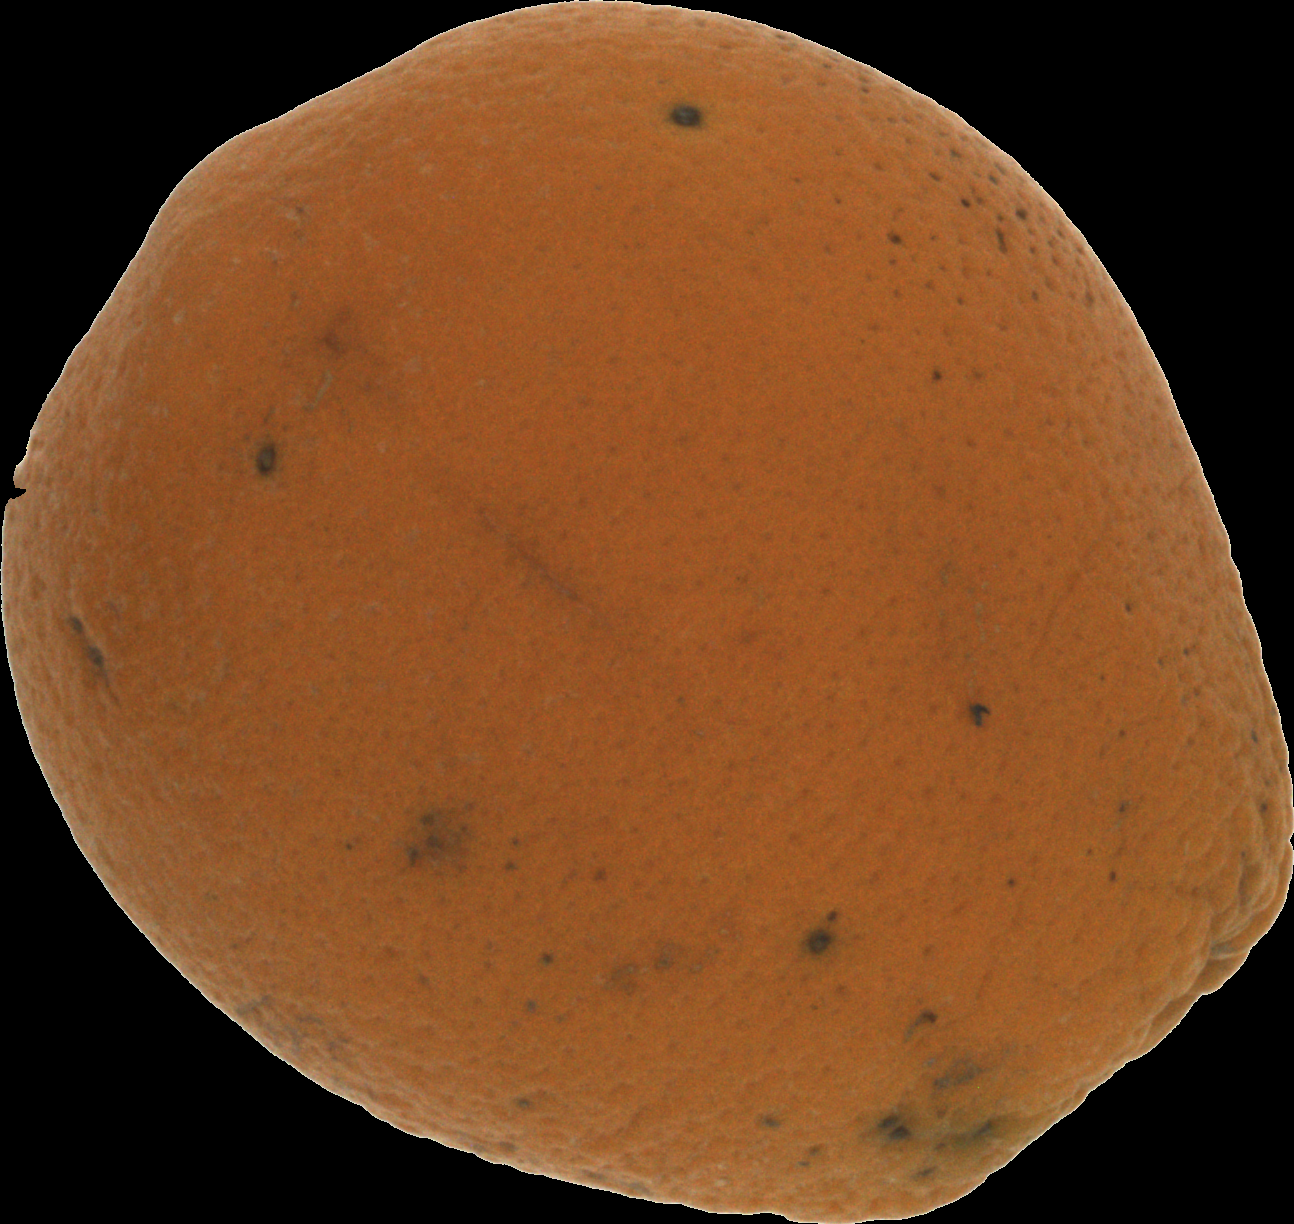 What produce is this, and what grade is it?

orange, bad
